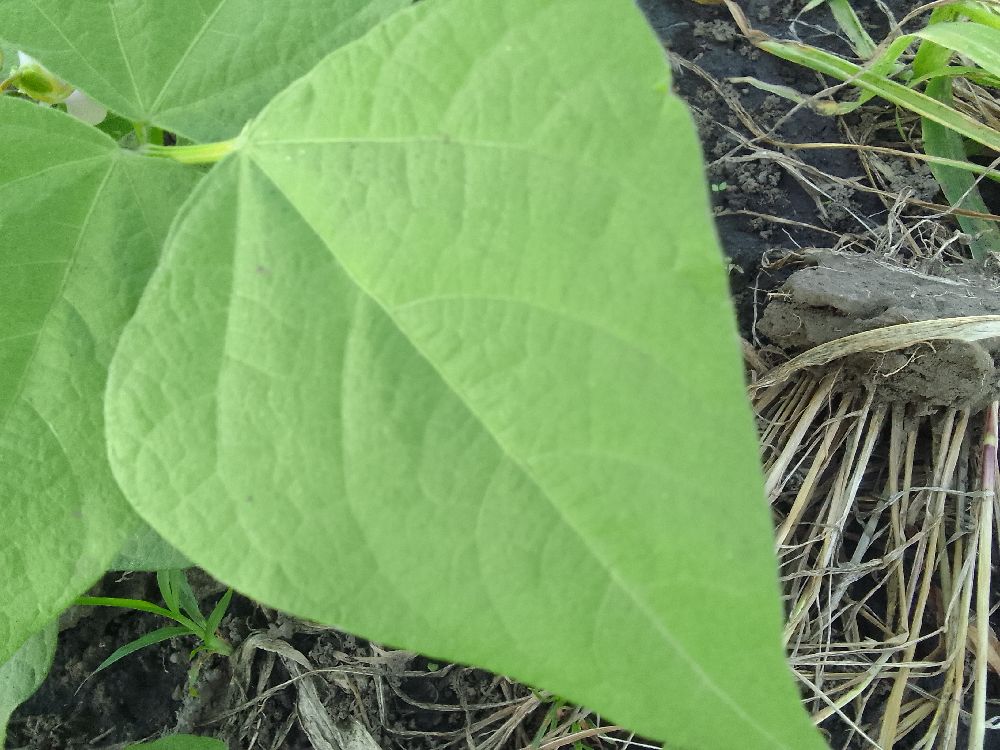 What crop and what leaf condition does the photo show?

common bean, healthy
